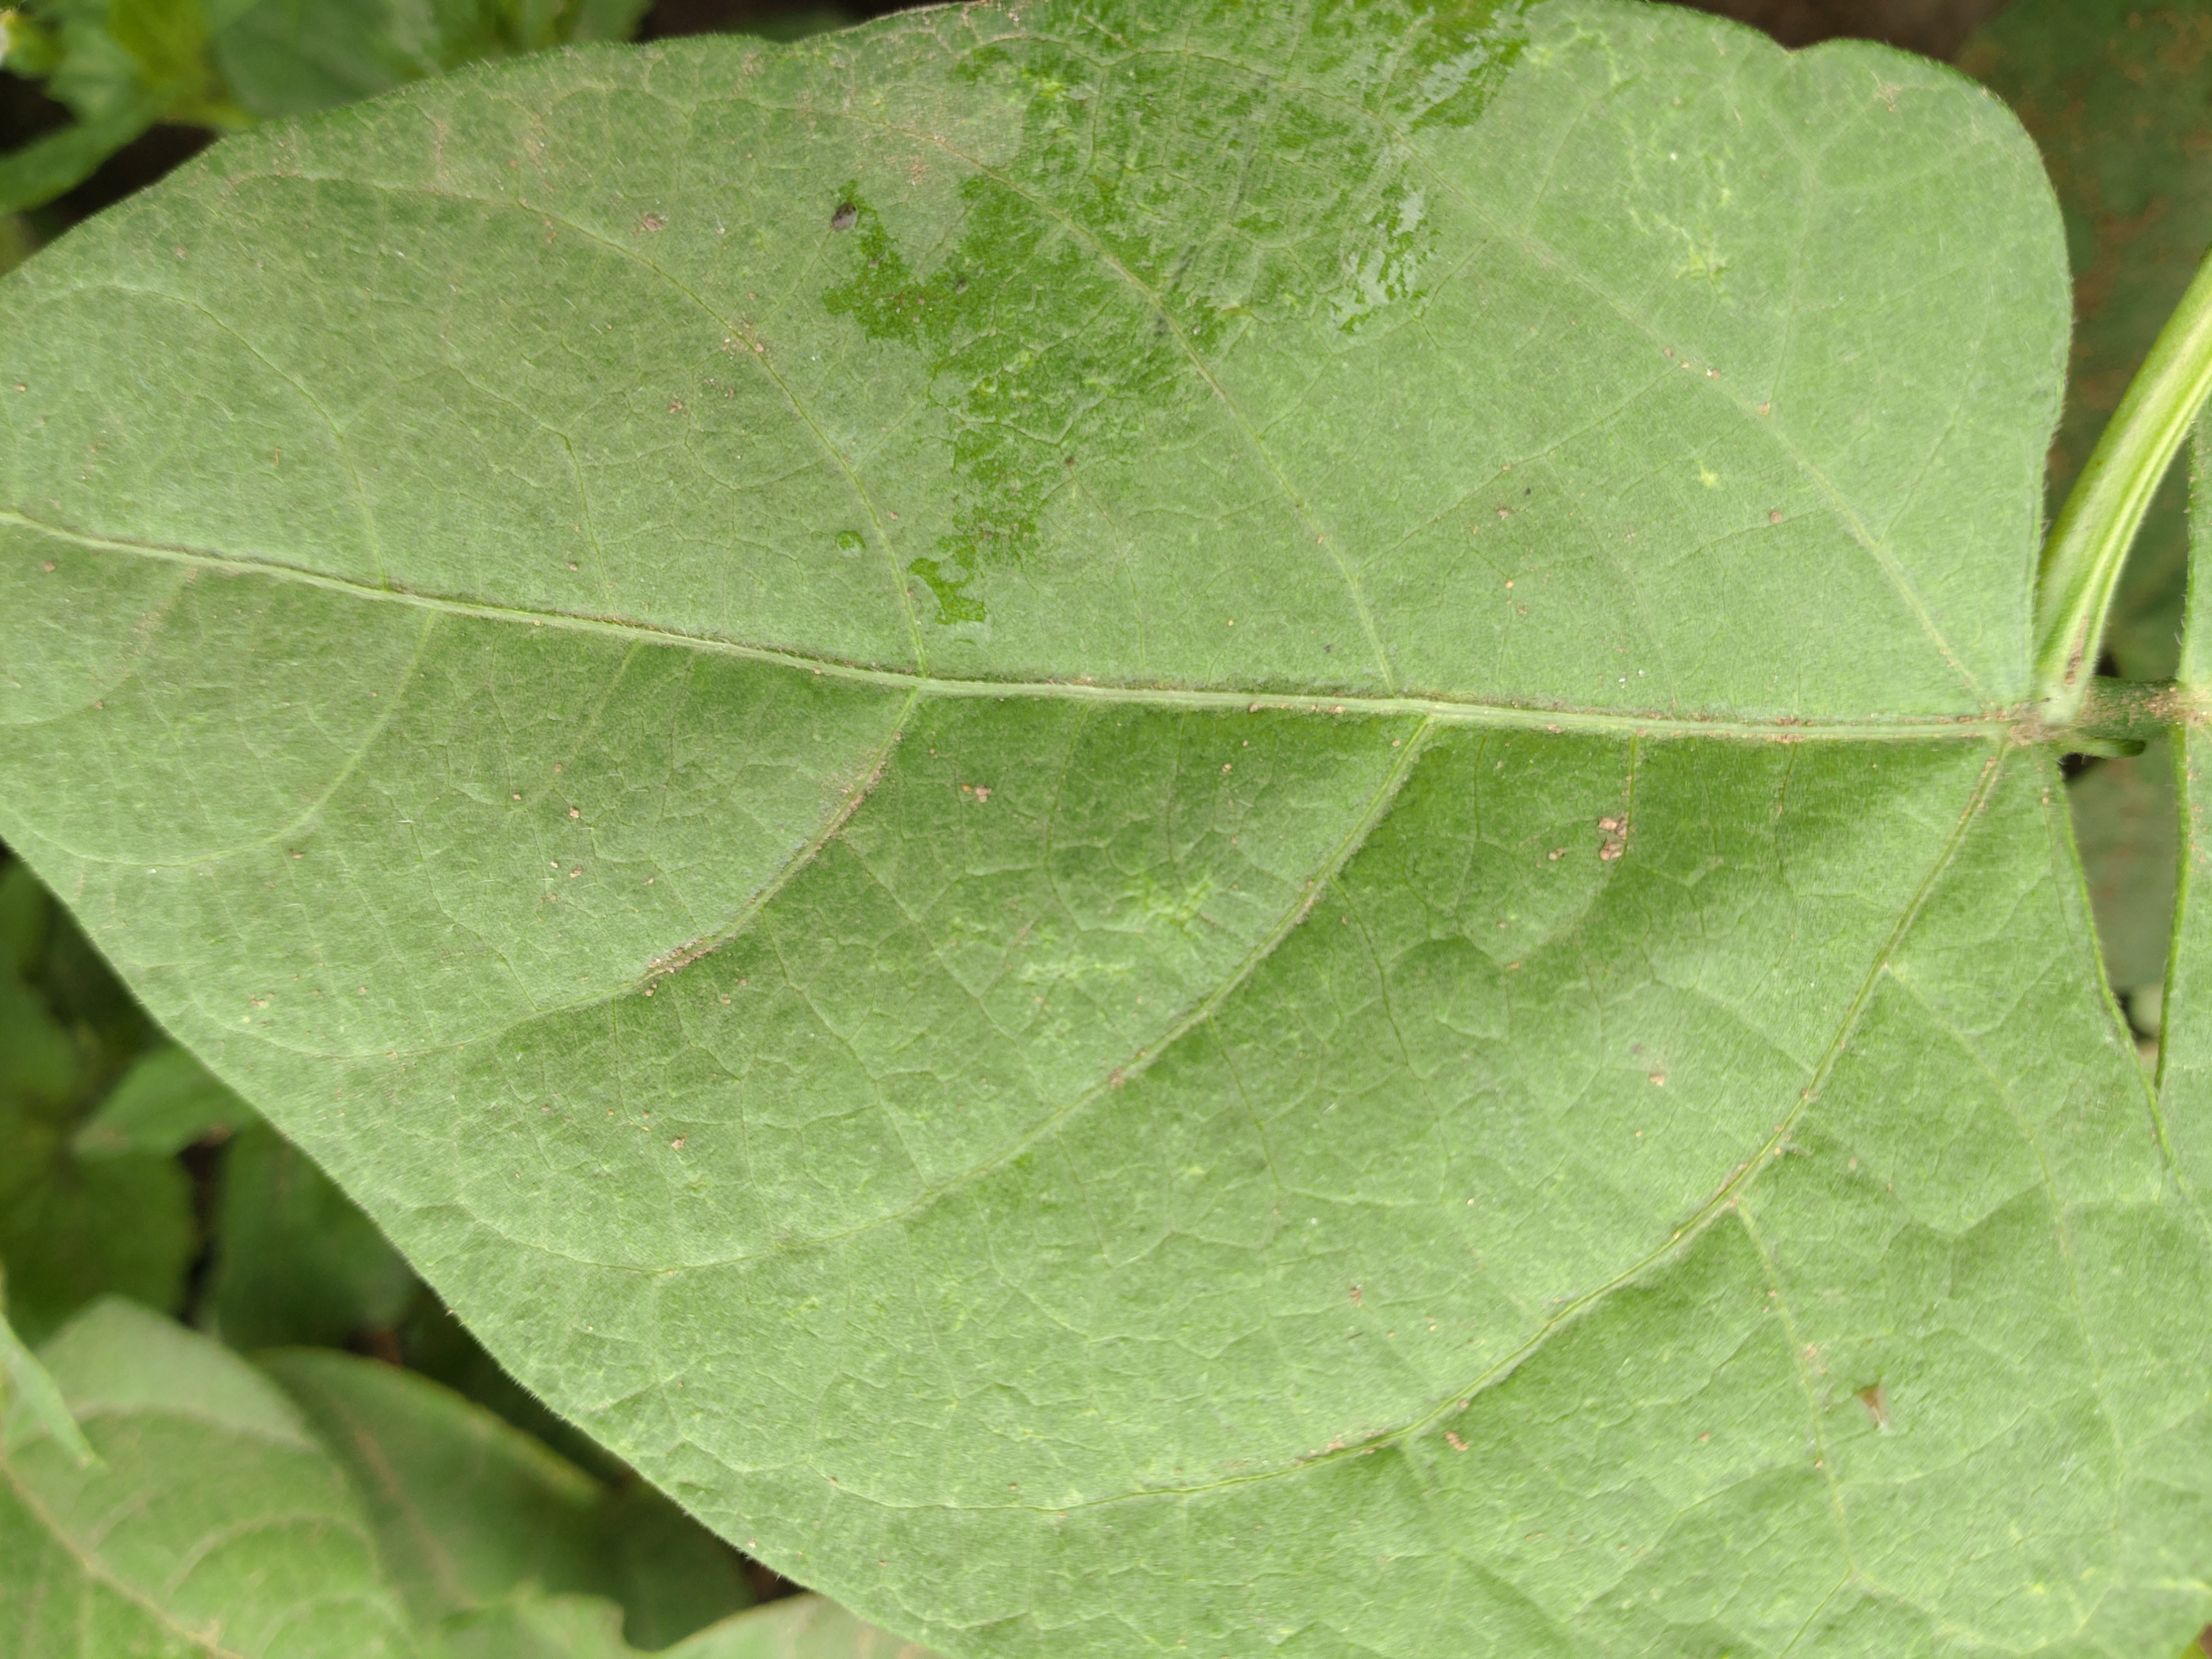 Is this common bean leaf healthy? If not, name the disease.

healthy
